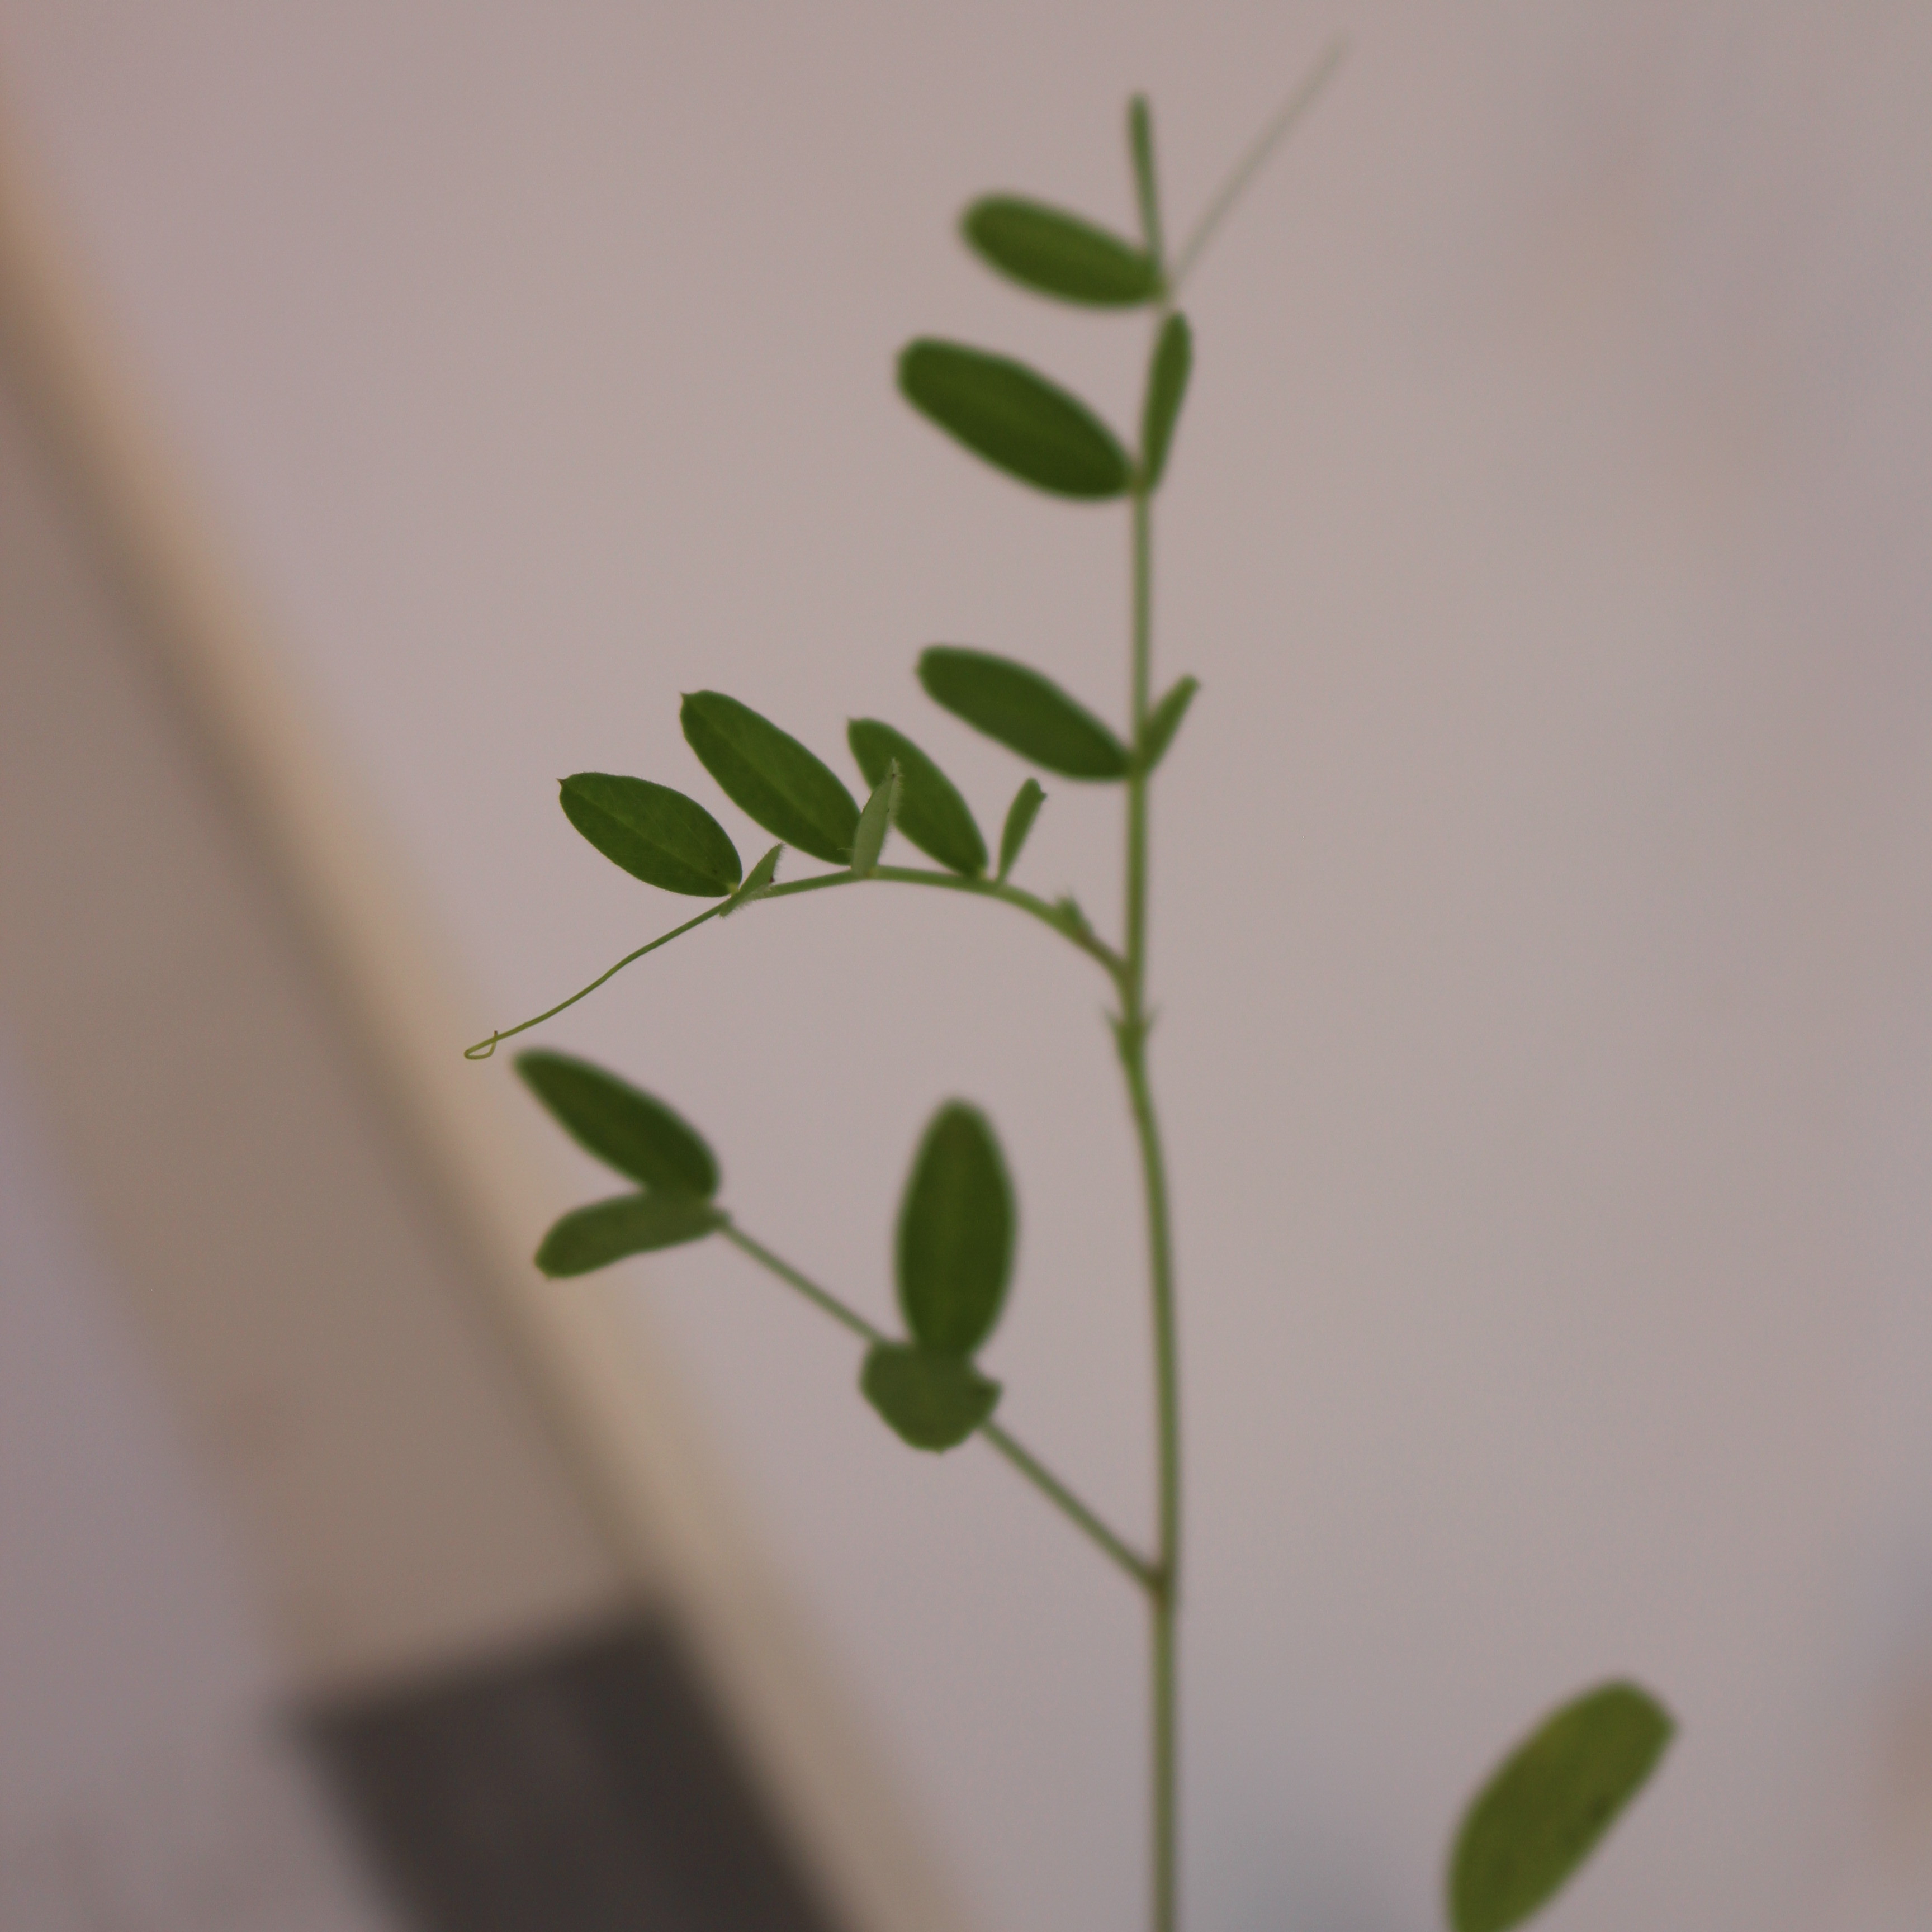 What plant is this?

Vicia sativa
